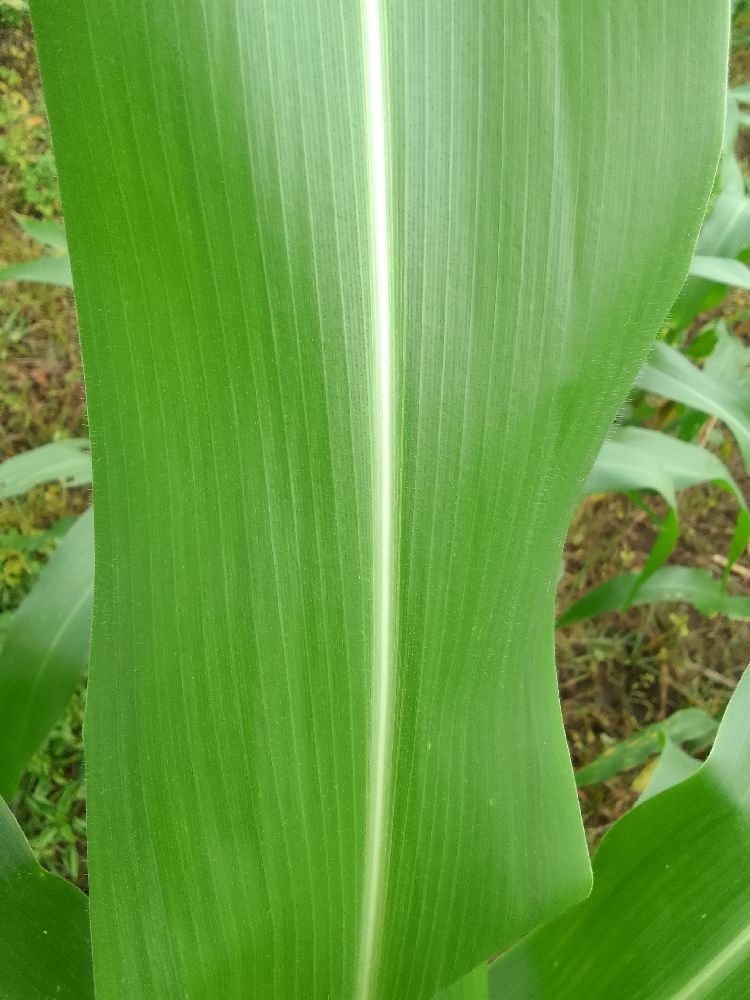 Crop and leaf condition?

maize, healthy
